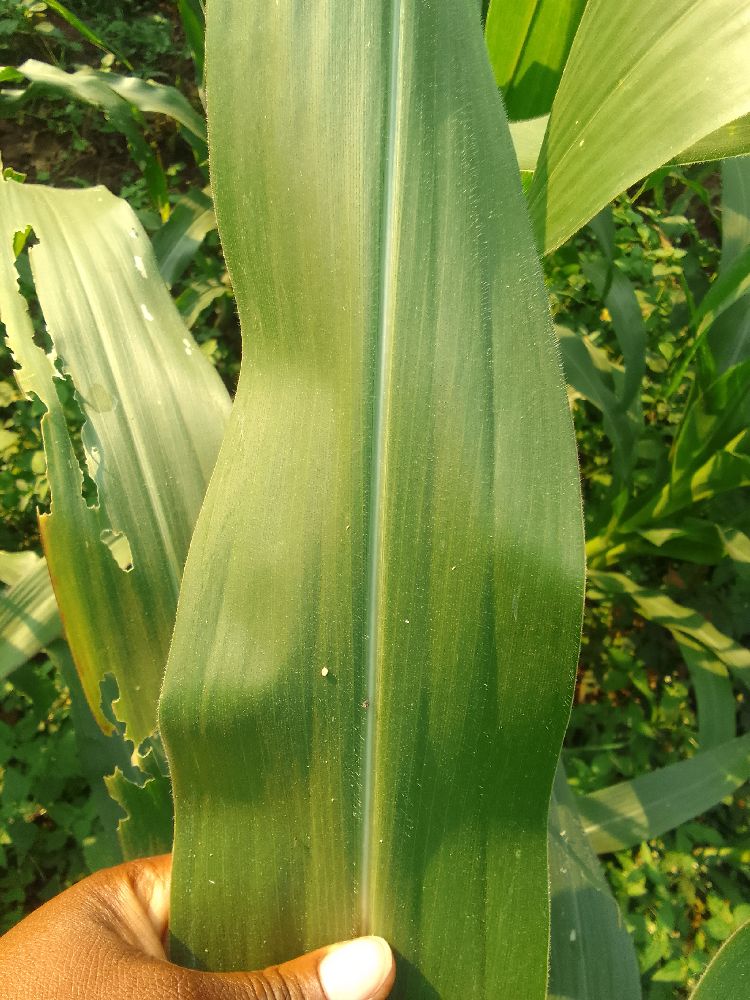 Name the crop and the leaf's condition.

maize, healthy
